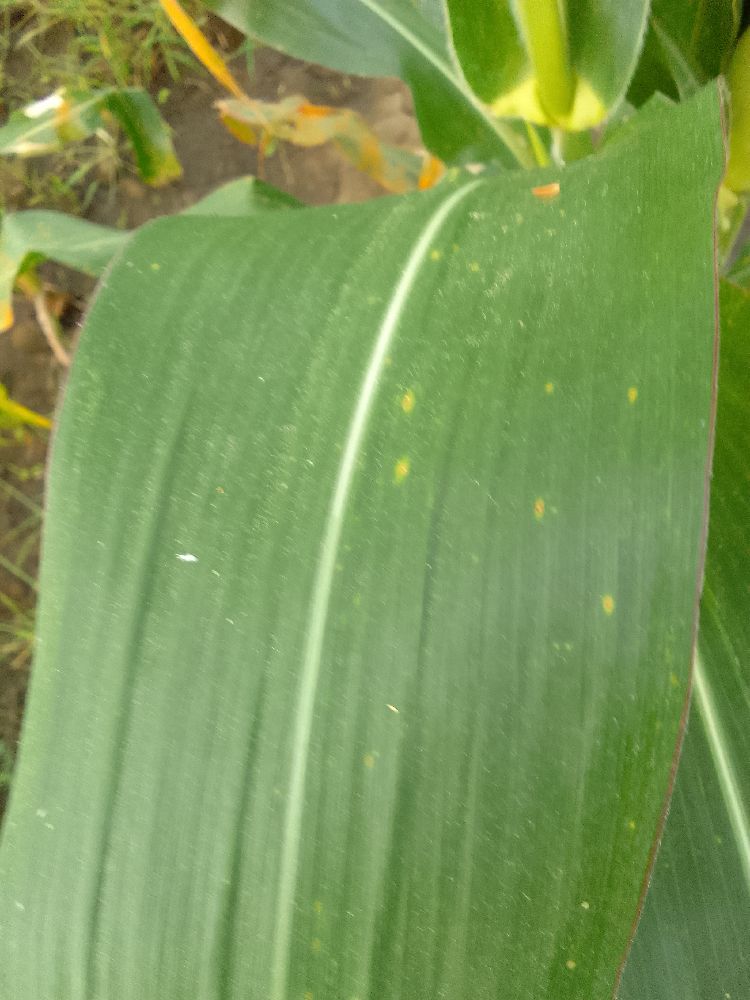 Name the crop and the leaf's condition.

maize, healthy
